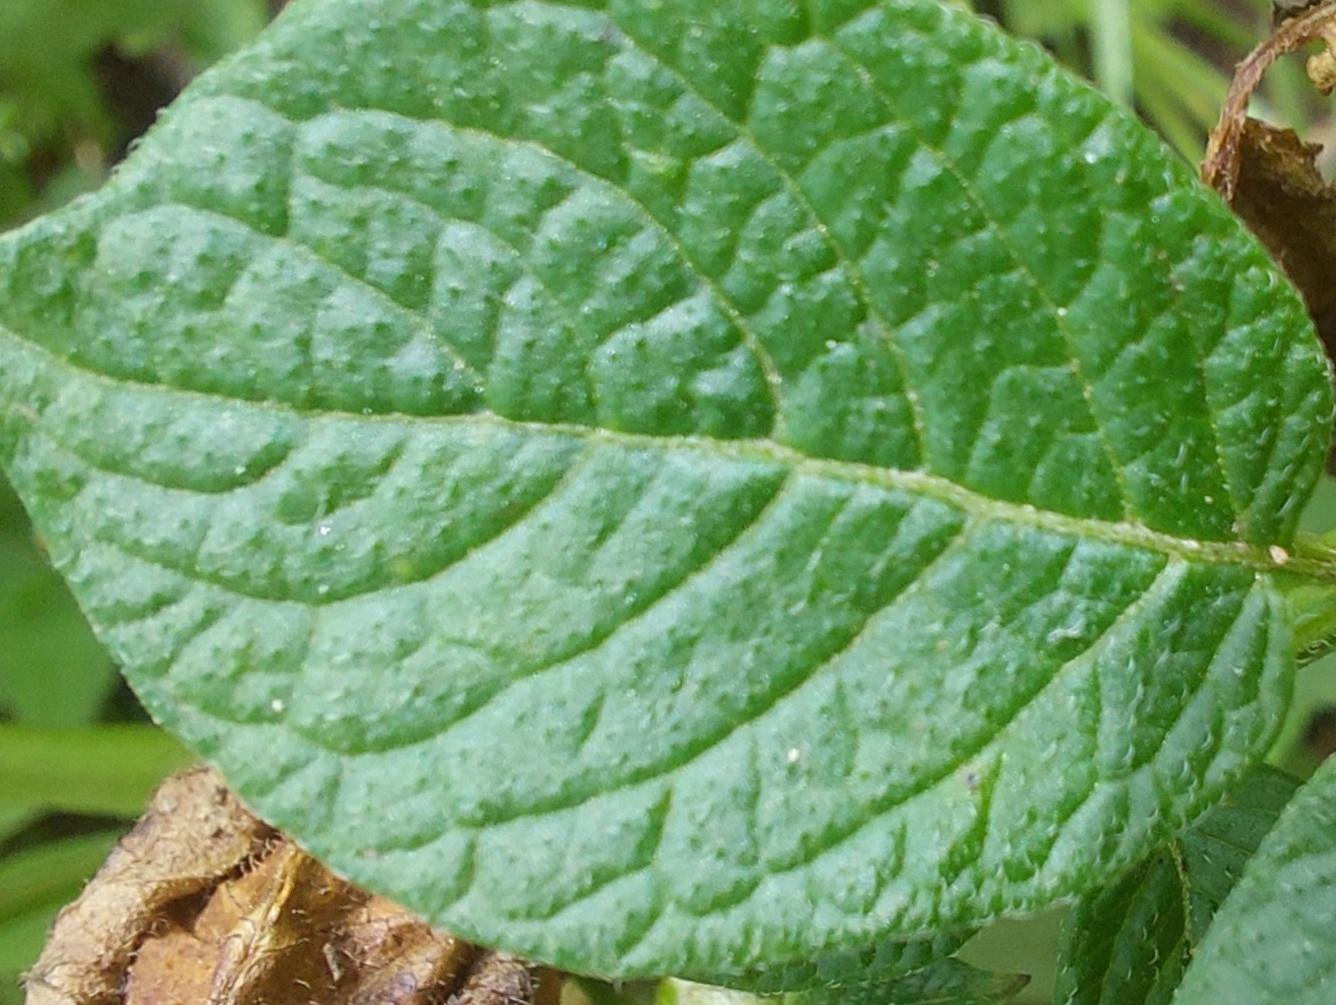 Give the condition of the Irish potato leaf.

healthy
